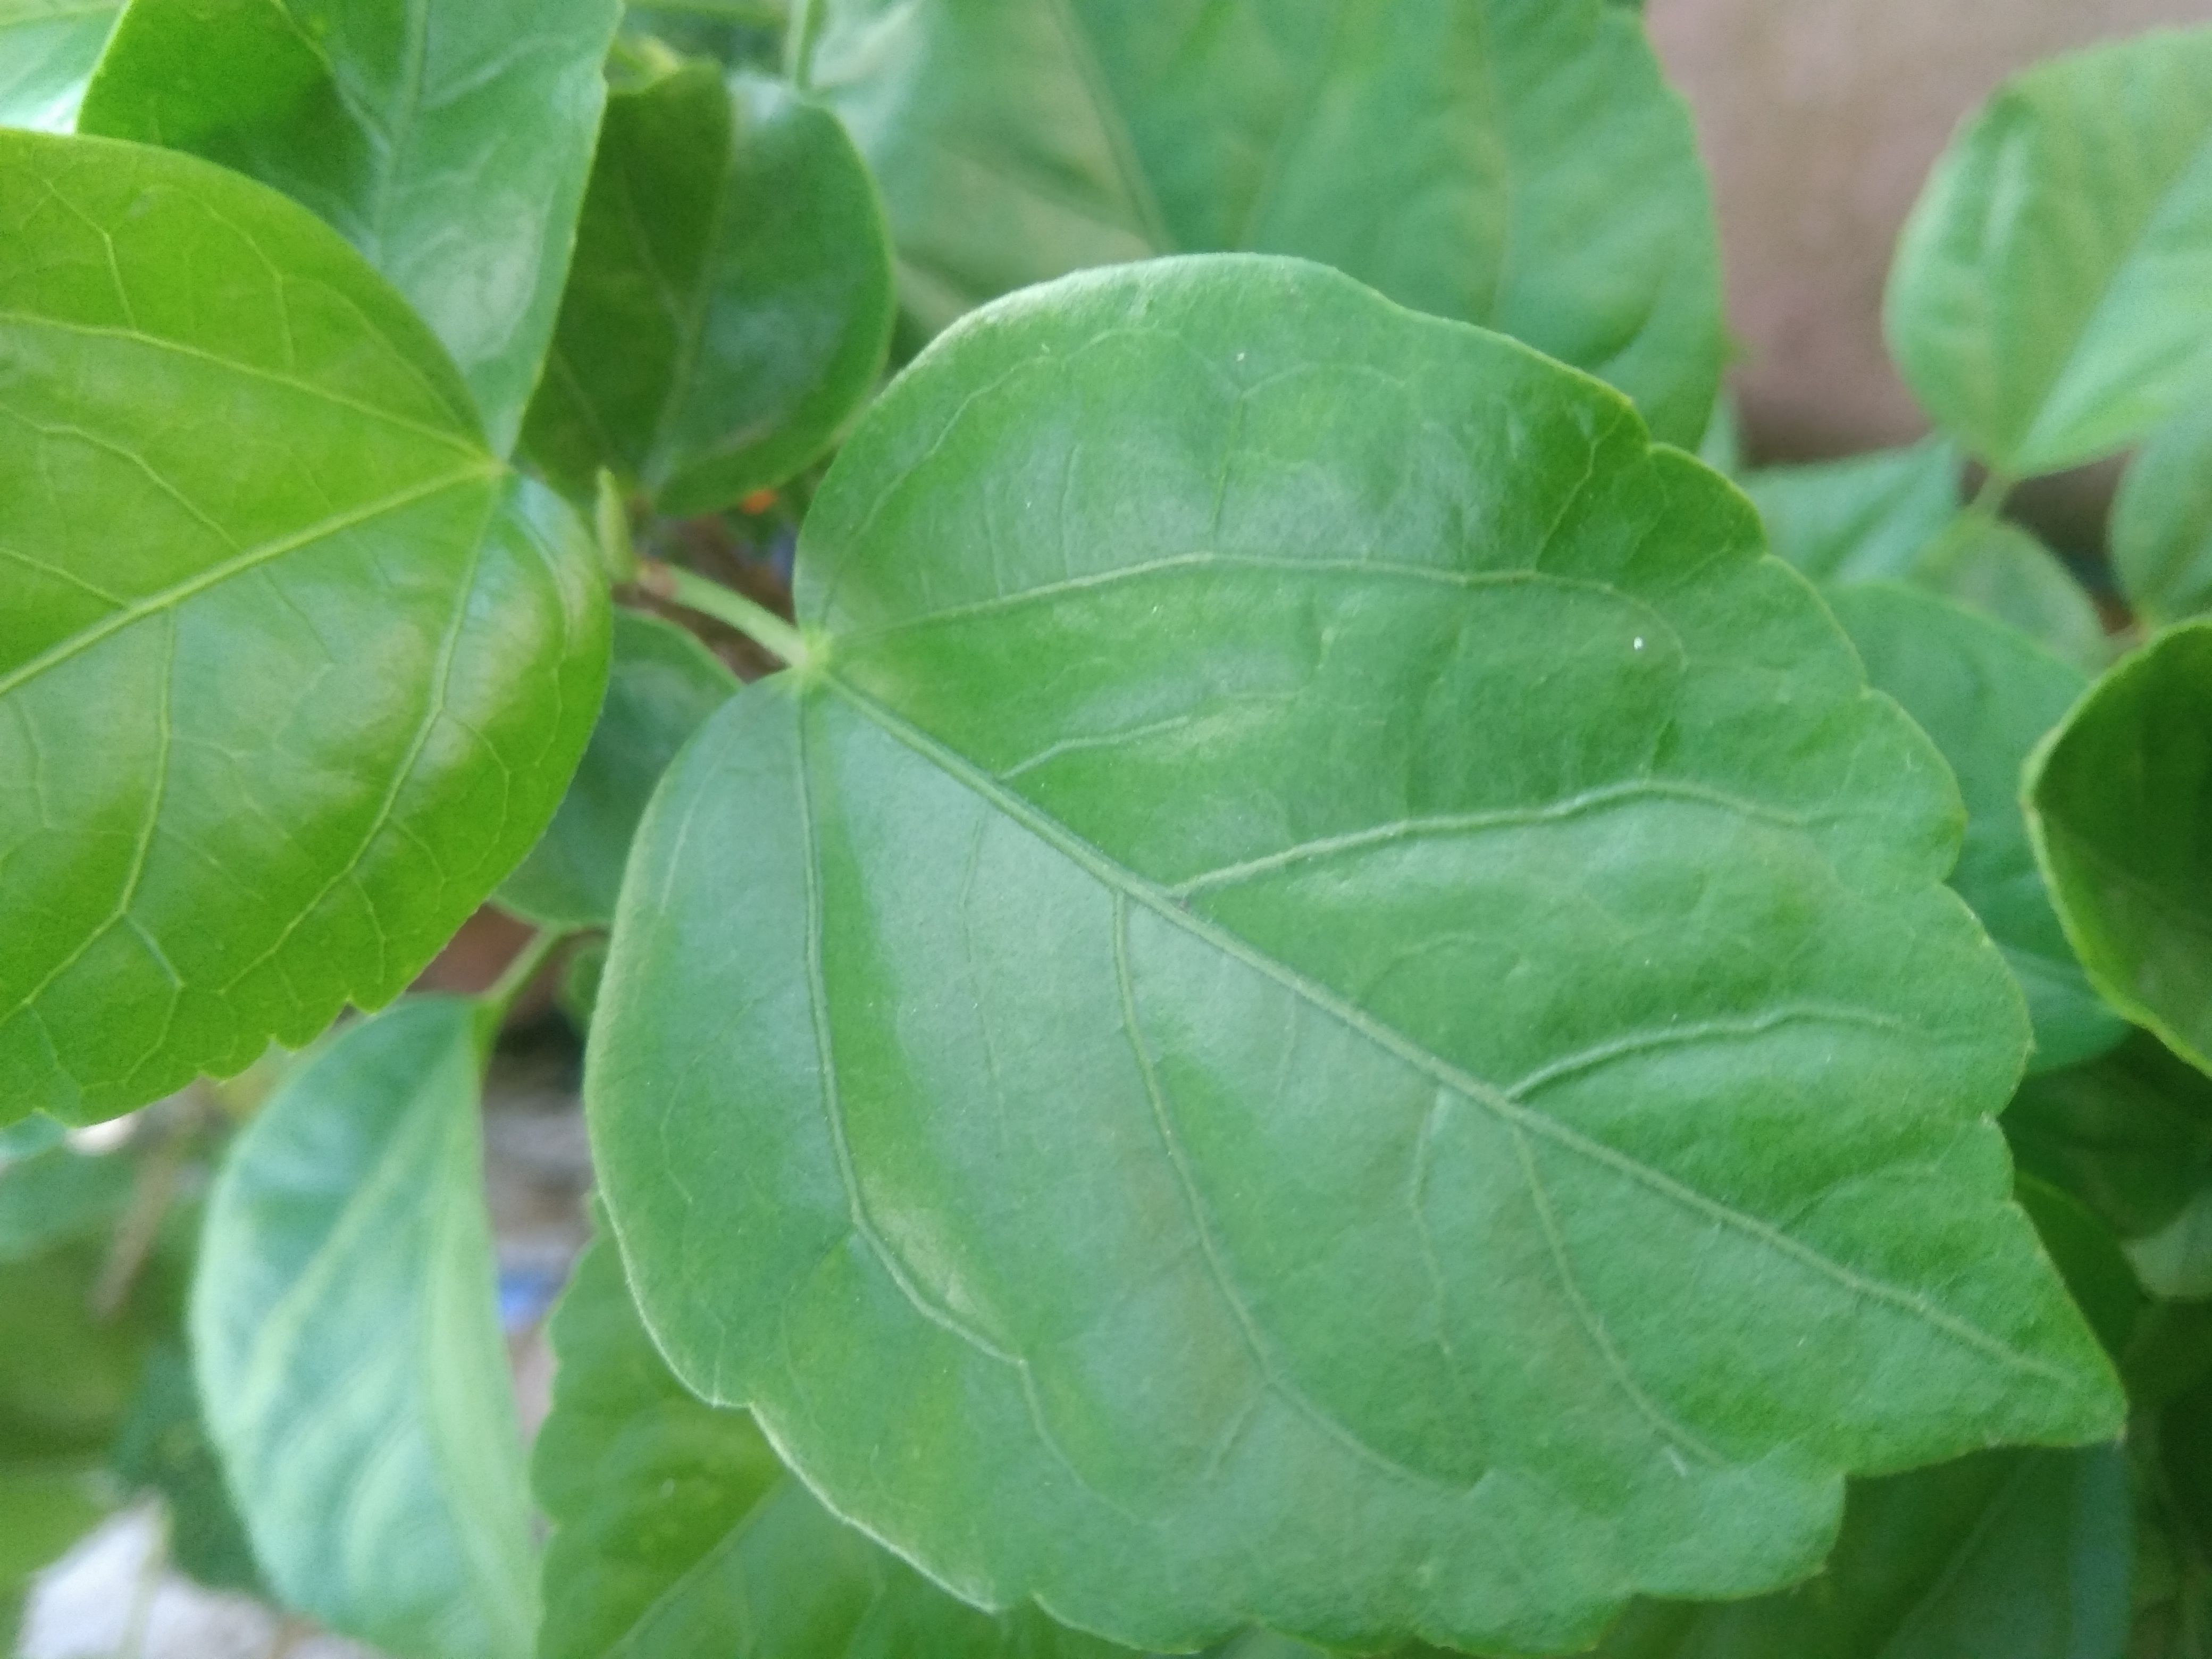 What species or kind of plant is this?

hibiscus
